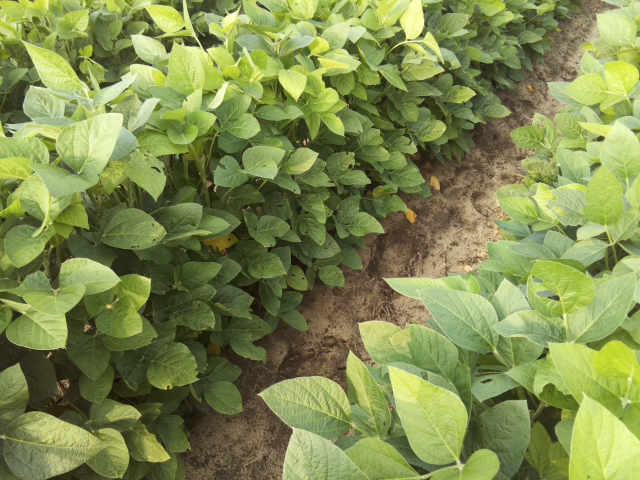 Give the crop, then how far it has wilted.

soybean, leaves with no wilting
